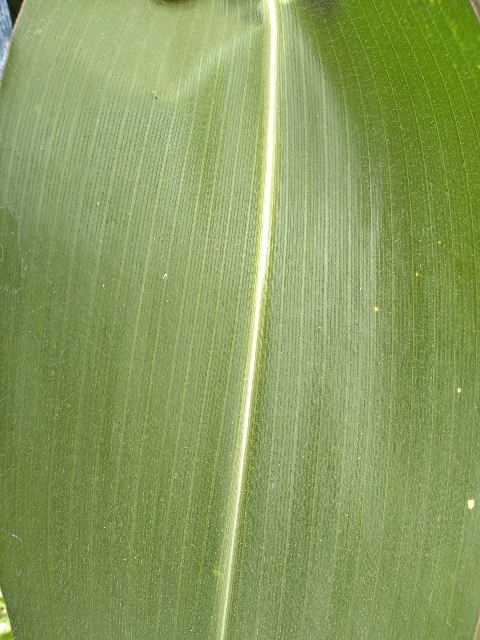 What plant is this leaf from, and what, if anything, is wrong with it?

maize, healthy
